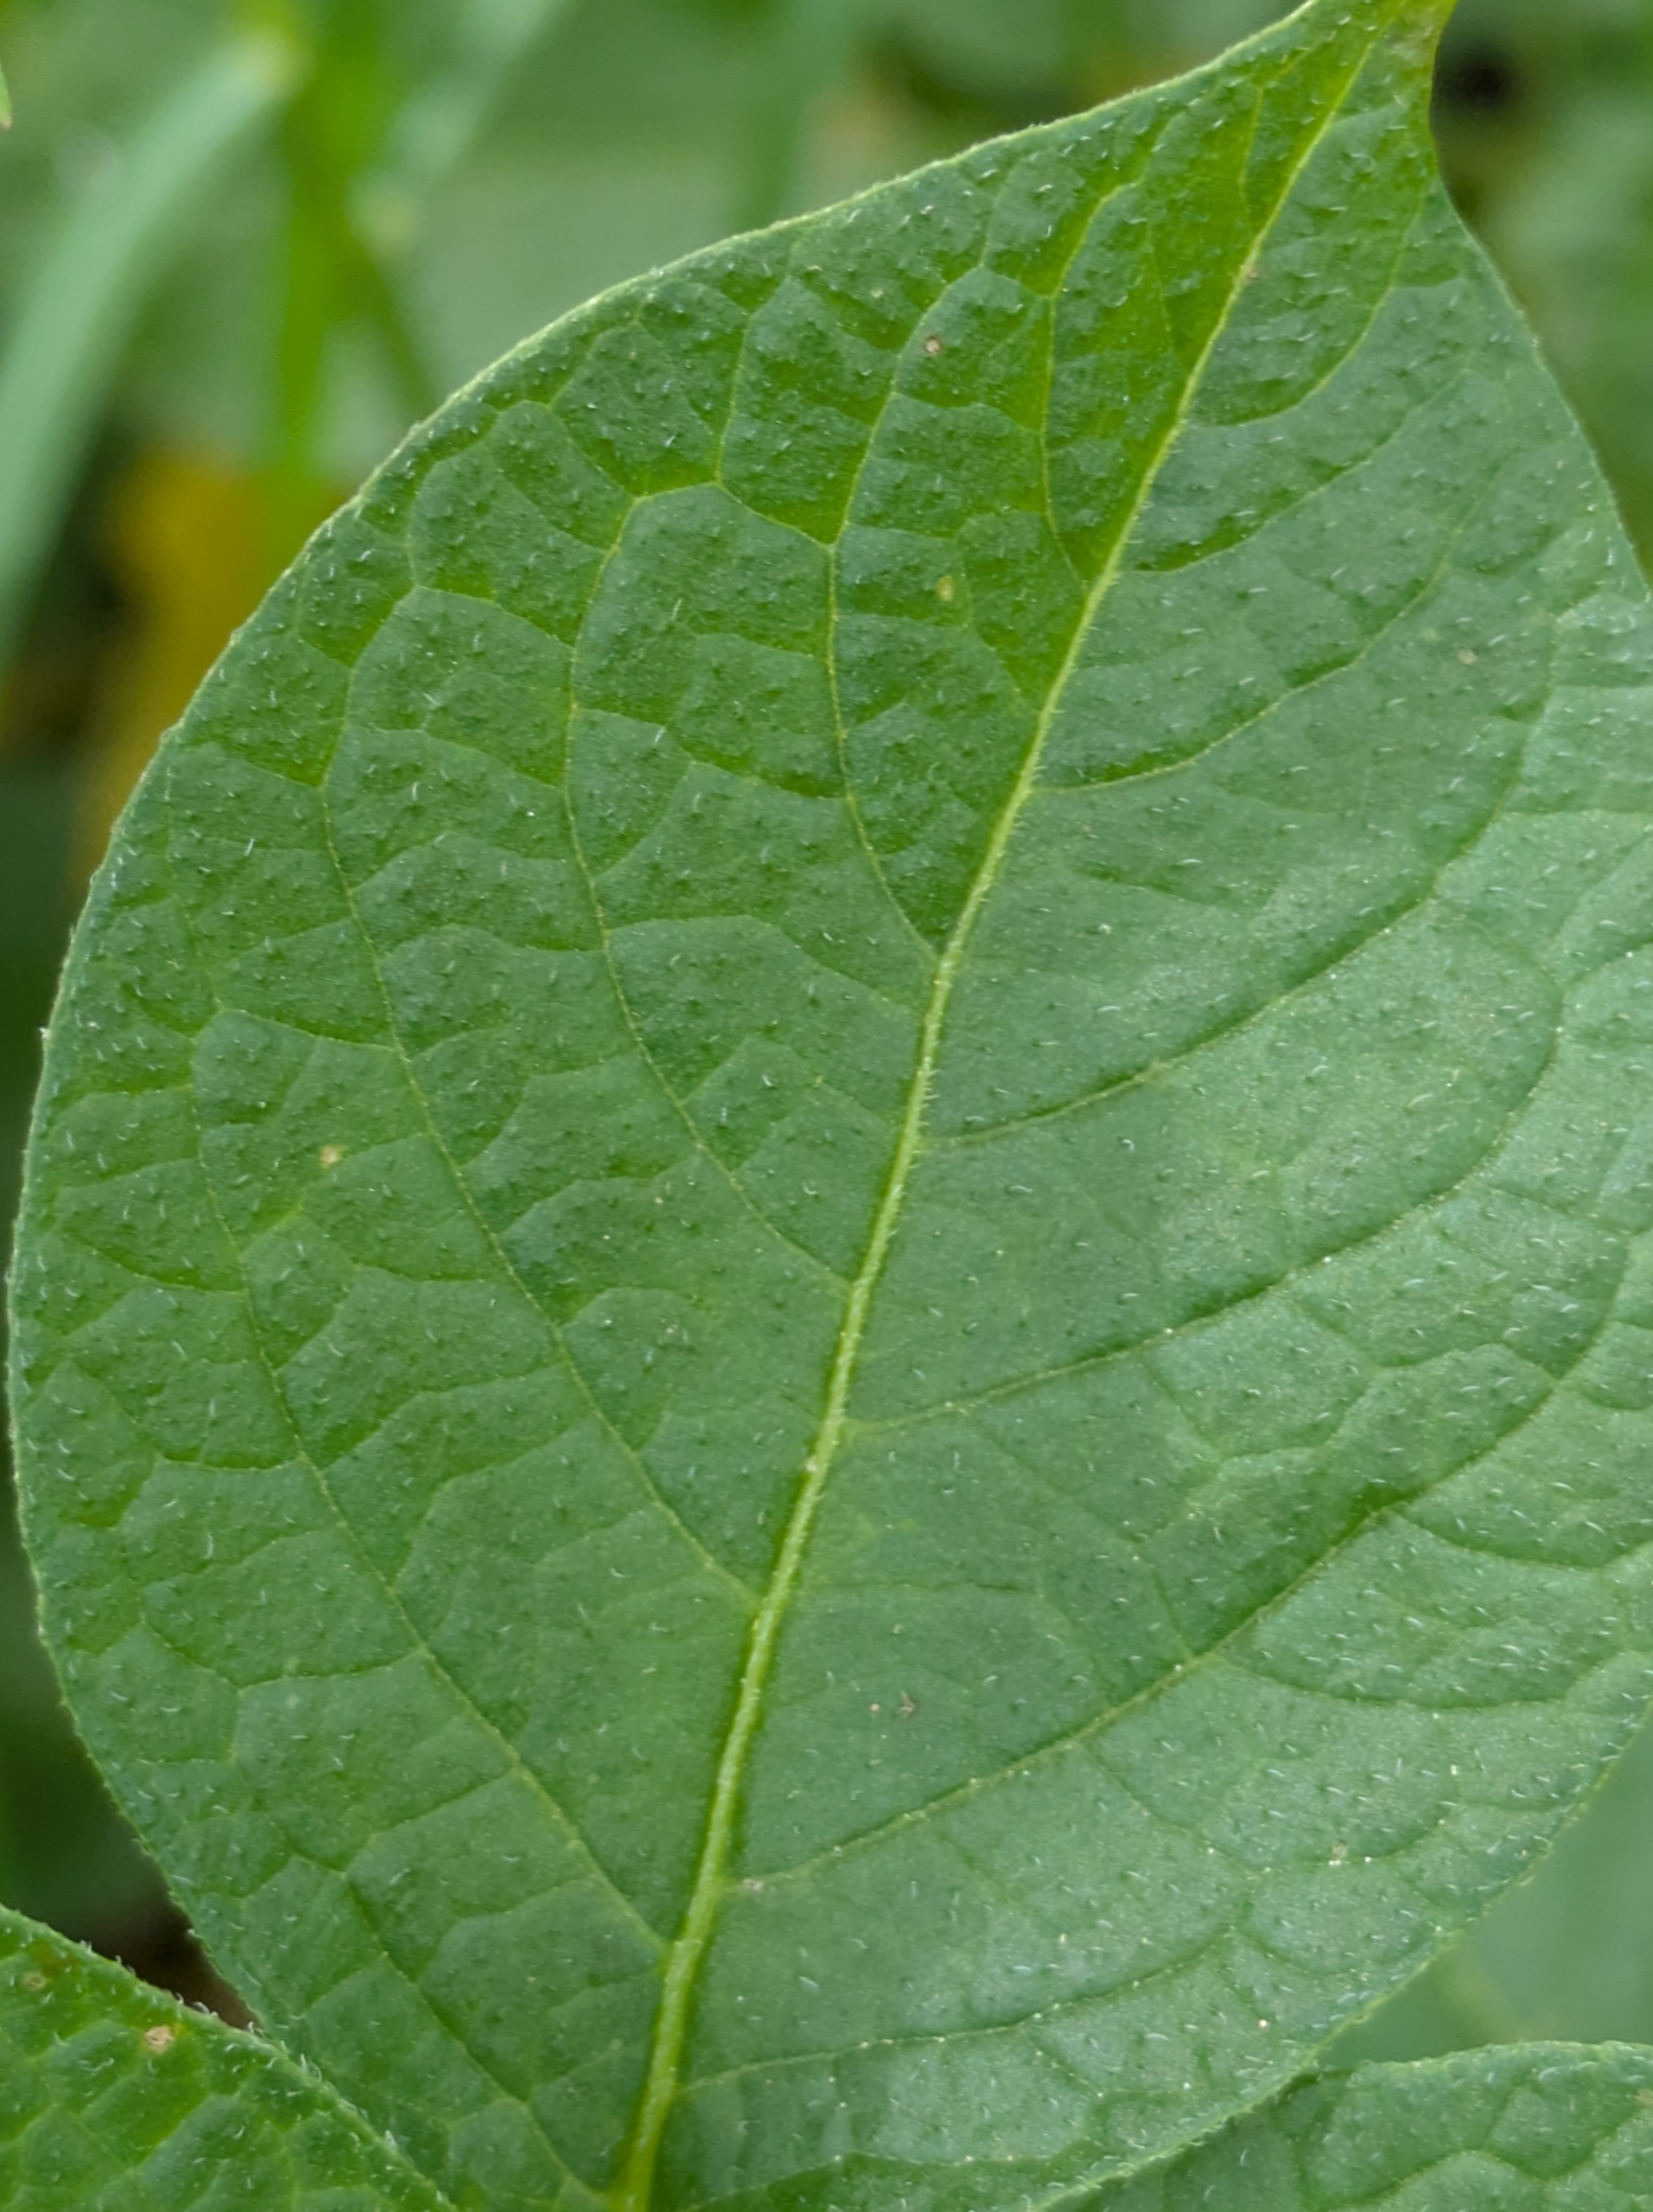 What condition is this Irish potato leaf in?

healthy
